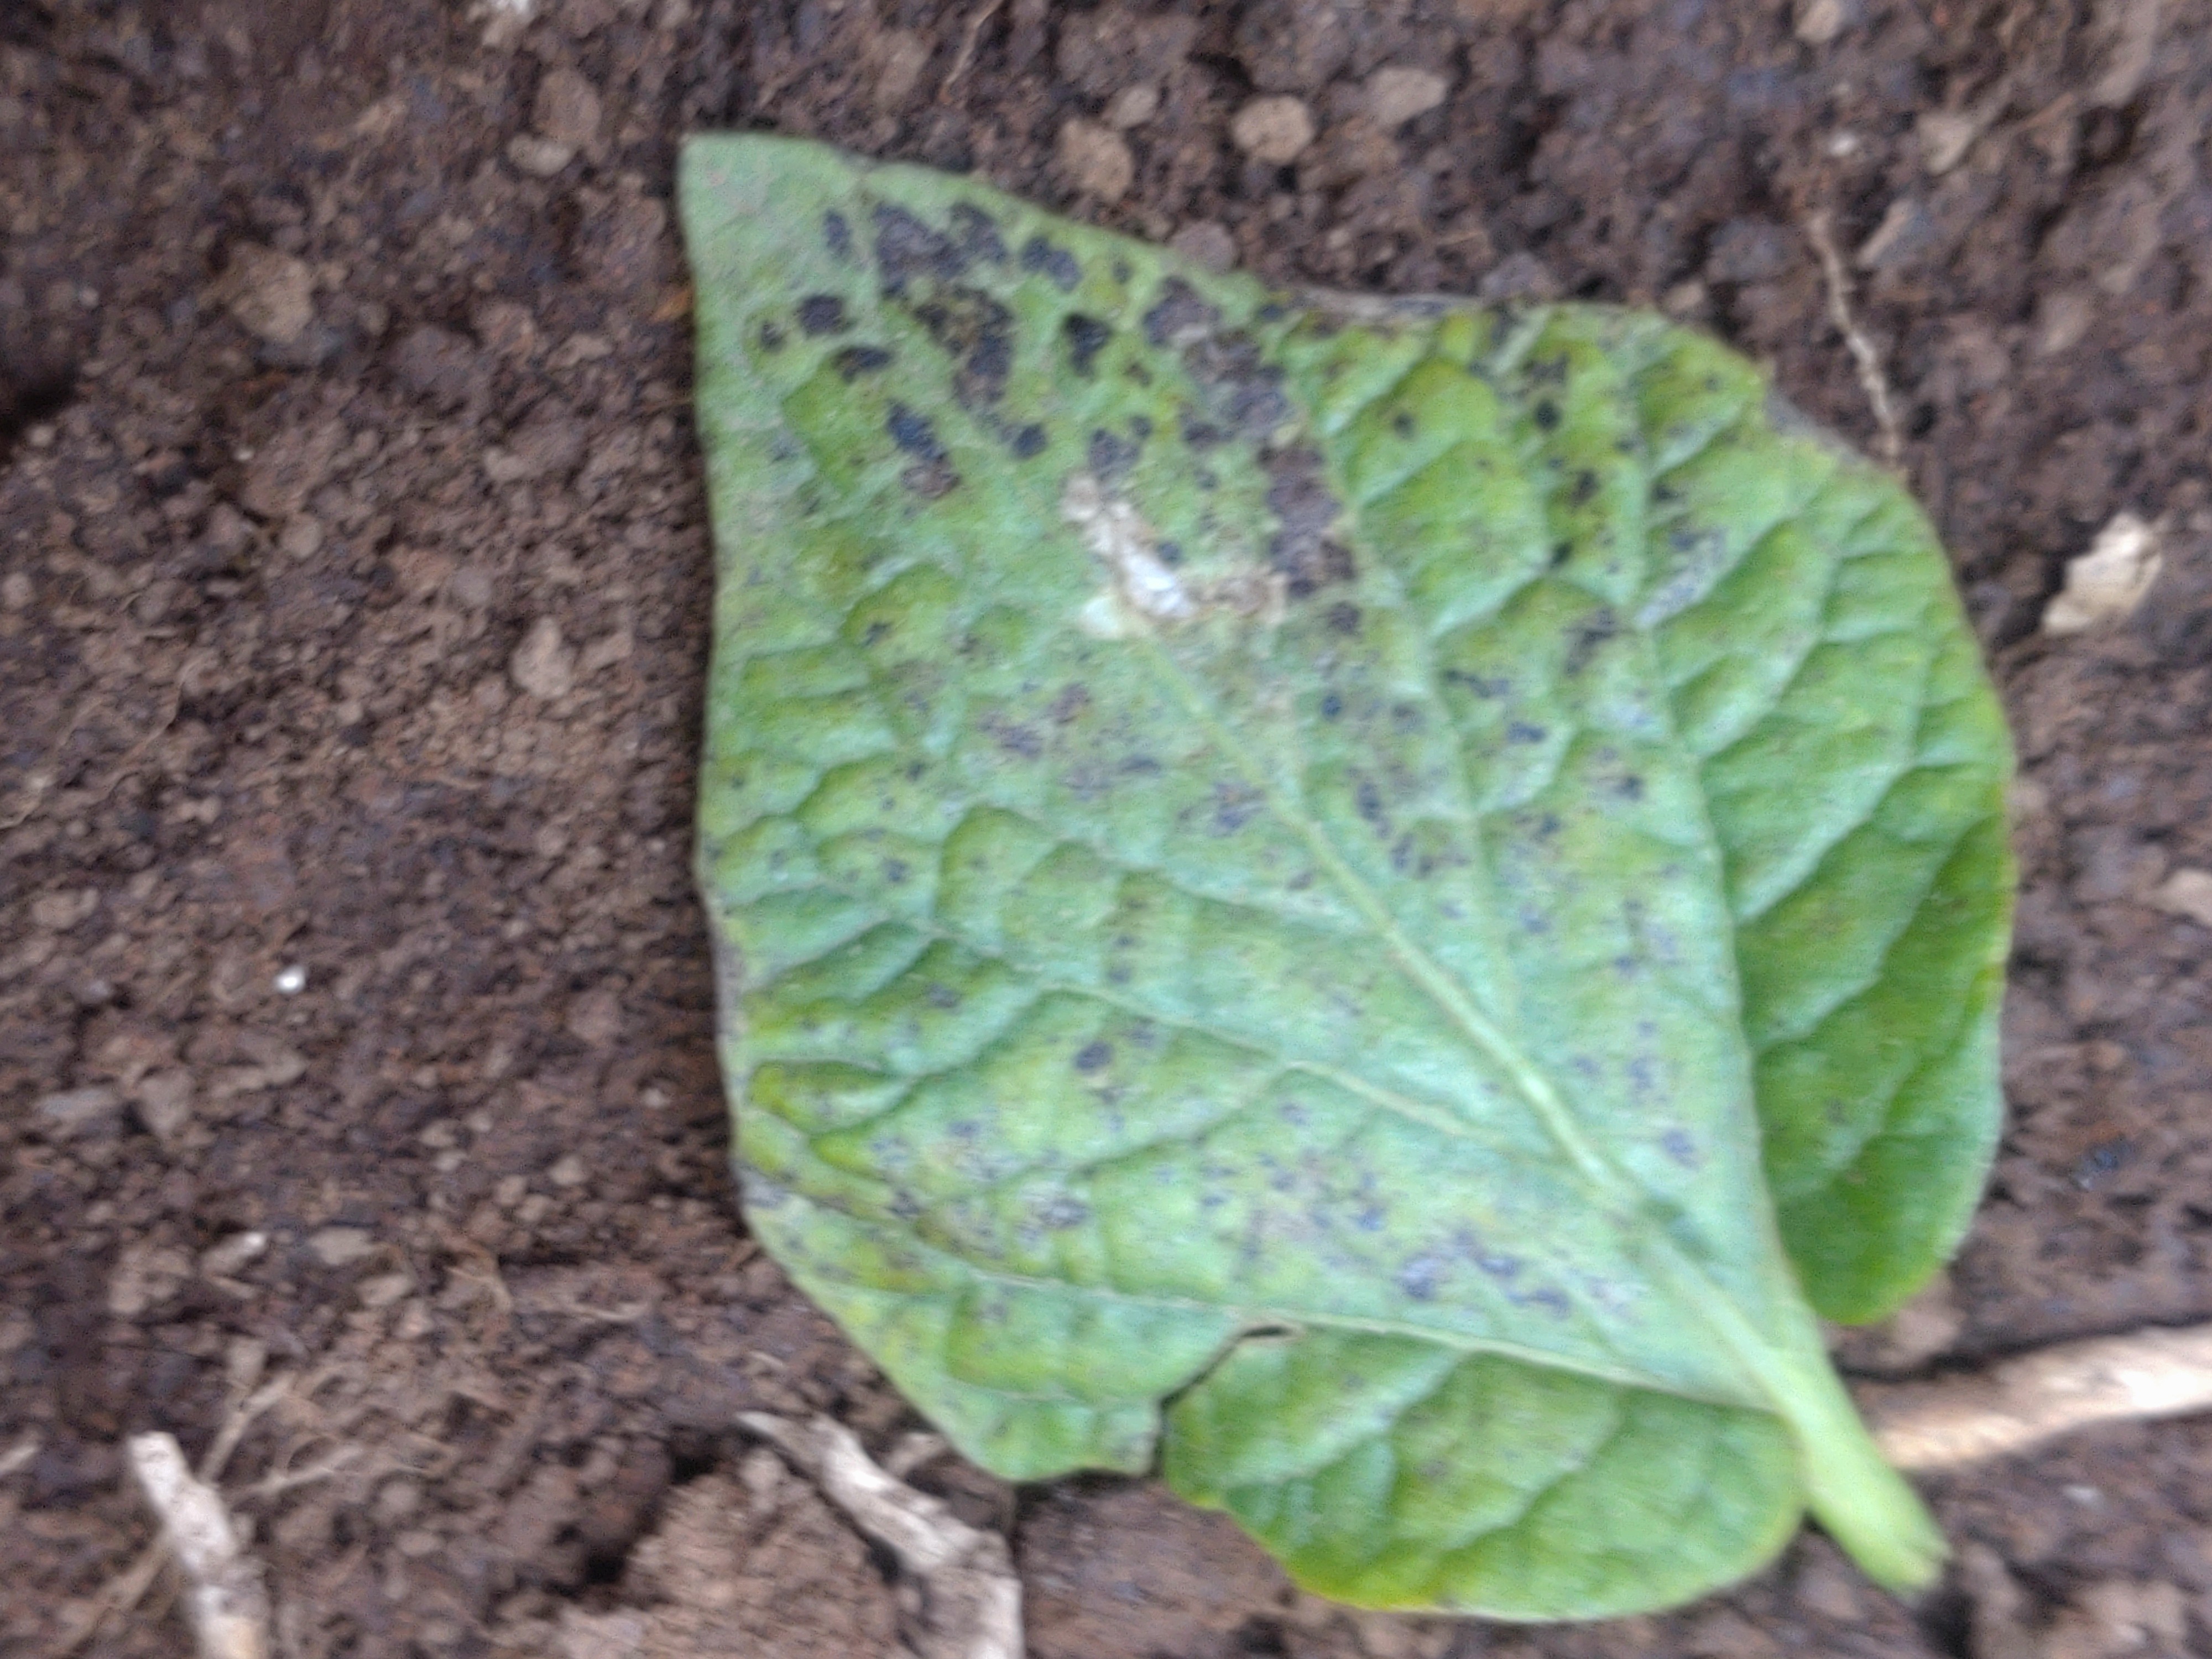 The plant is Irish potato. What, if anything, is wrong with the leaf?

late blight
